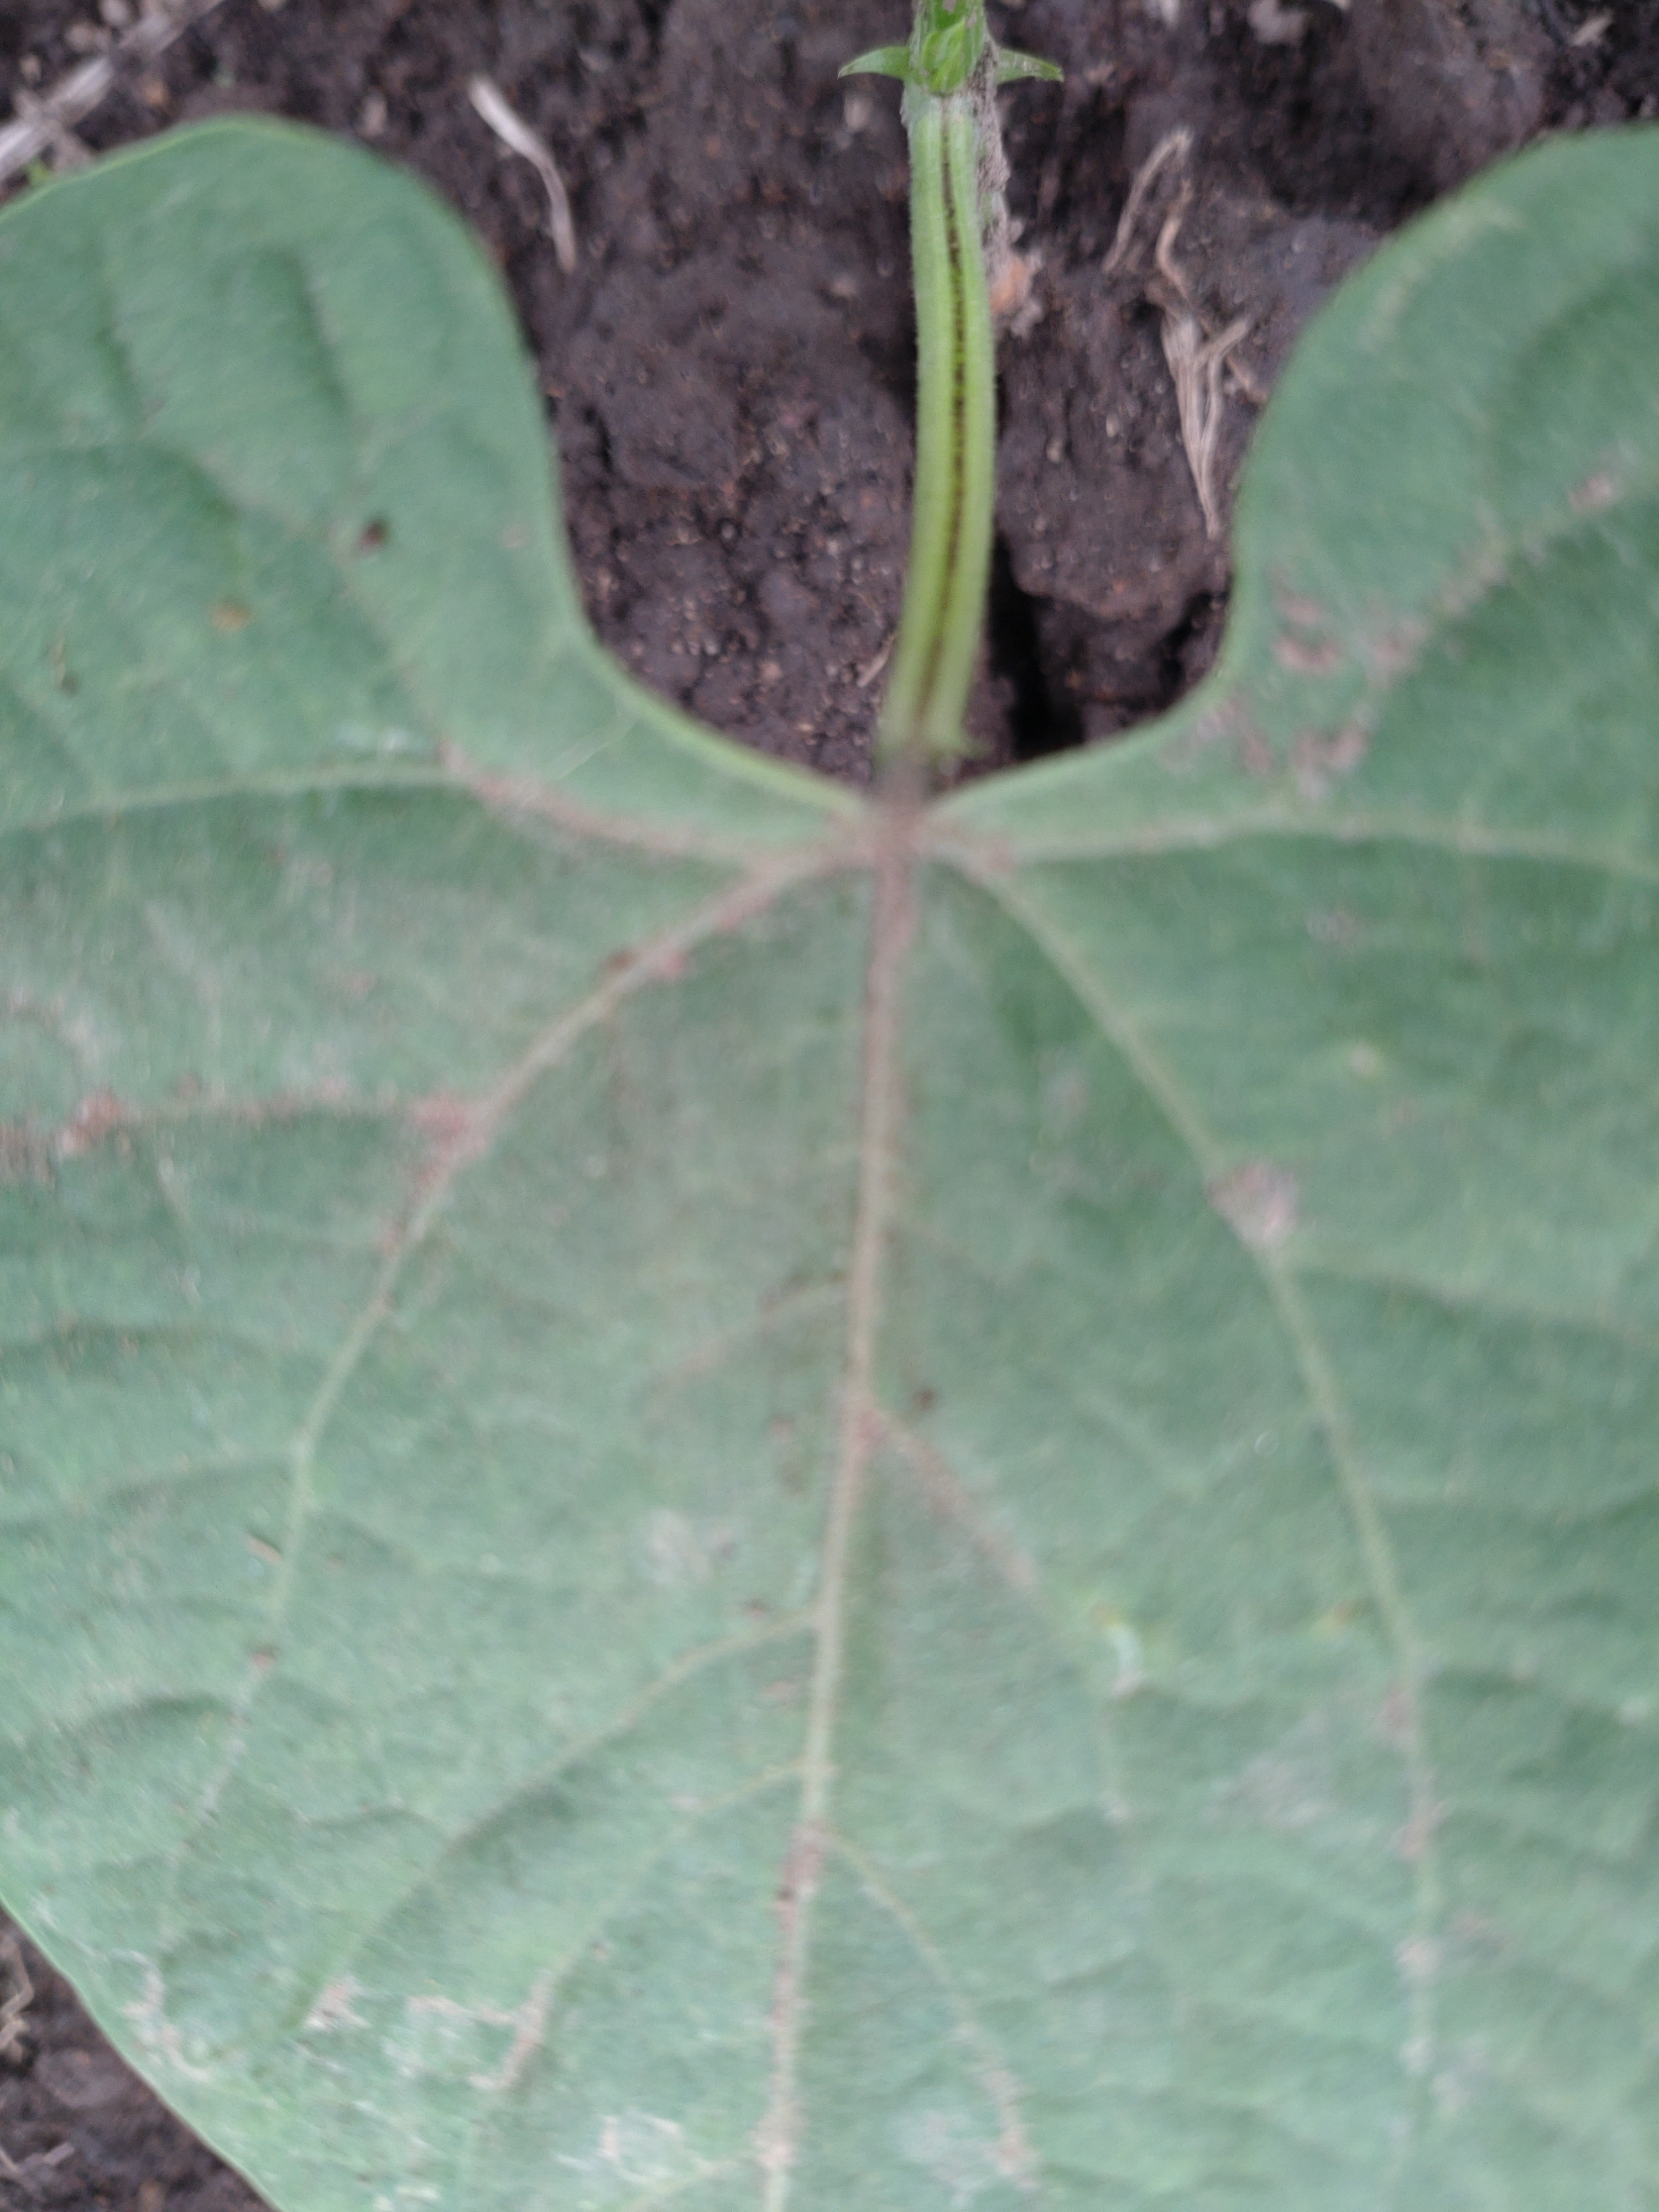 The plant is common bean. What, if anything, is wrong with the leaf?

healthy
